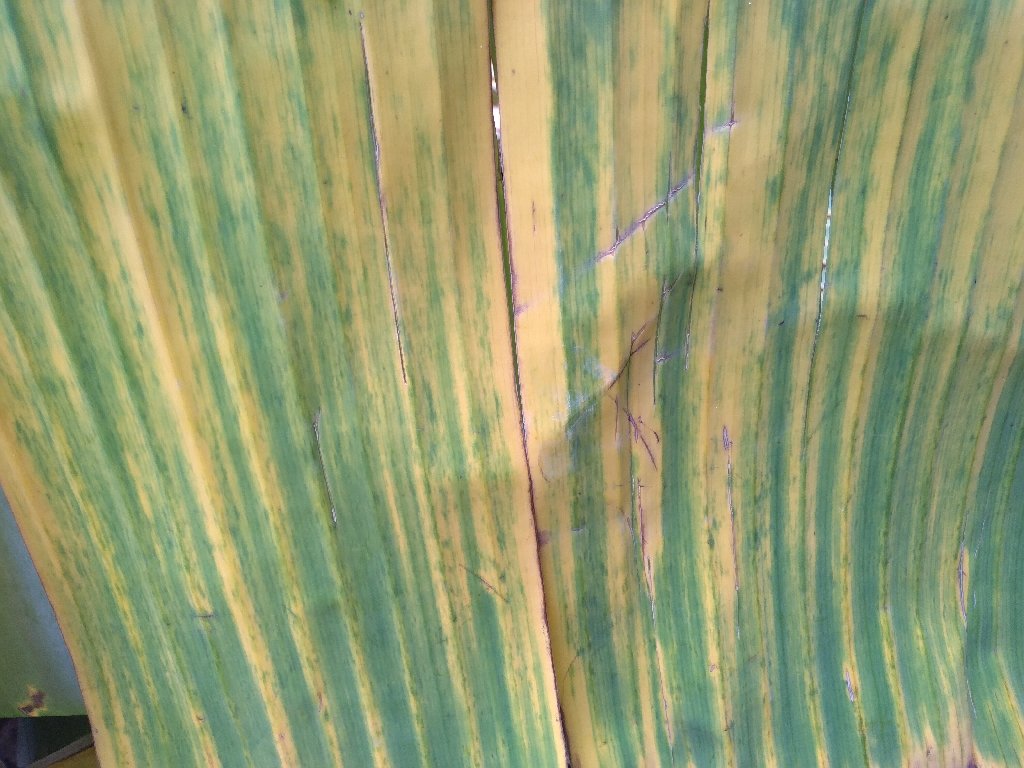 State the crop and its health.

banana, fusarium wilt race 1
